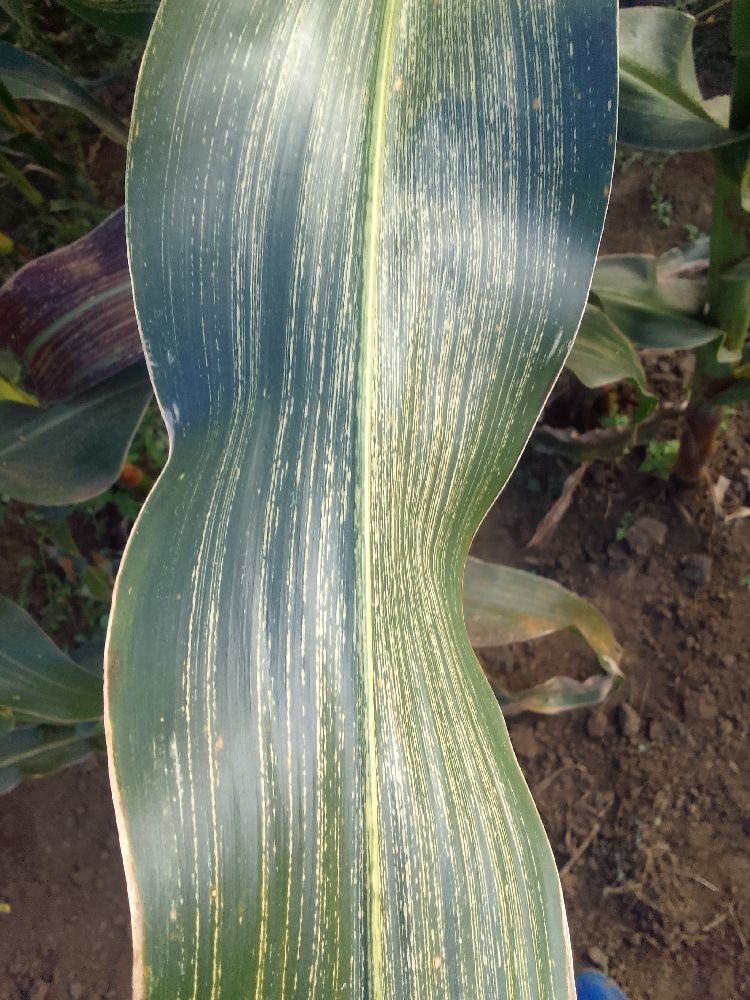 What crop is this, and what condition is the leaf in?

maize, maize streak virus
